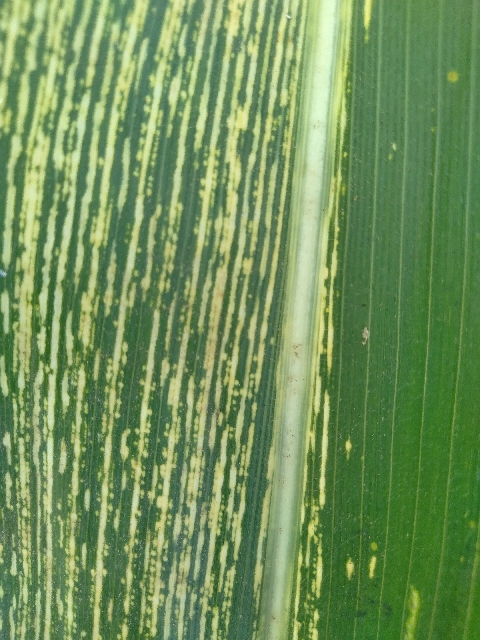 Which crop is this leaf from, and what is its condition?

maize, maize streak virus
